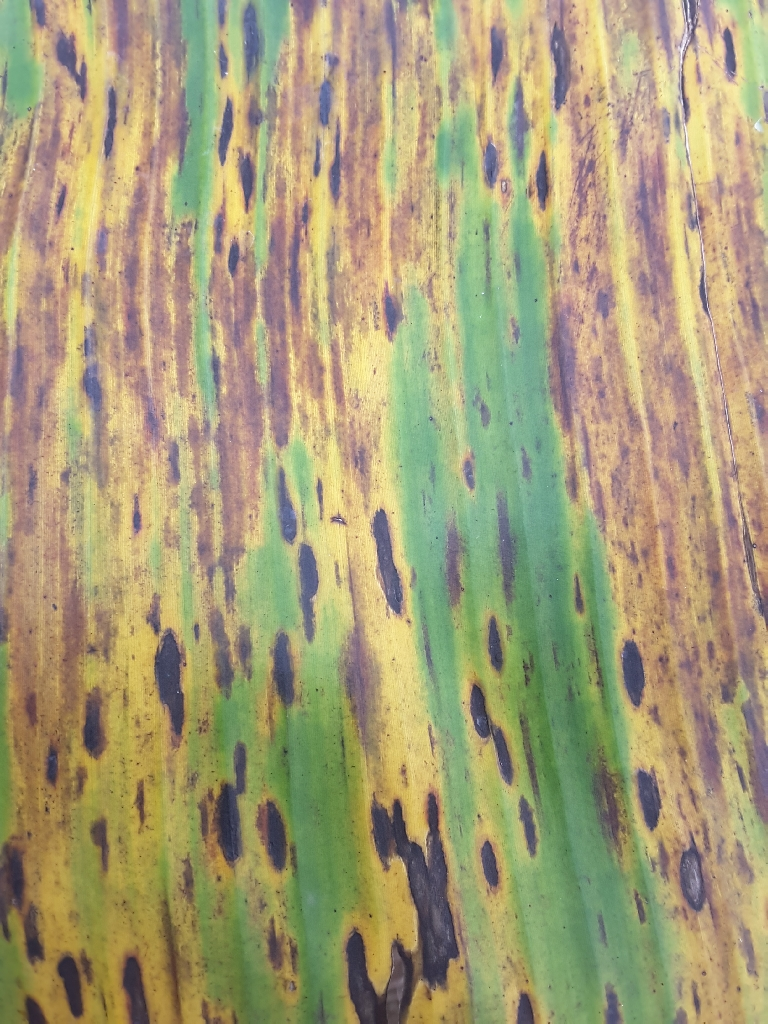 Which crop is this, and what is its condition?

banana, black sigatoka
